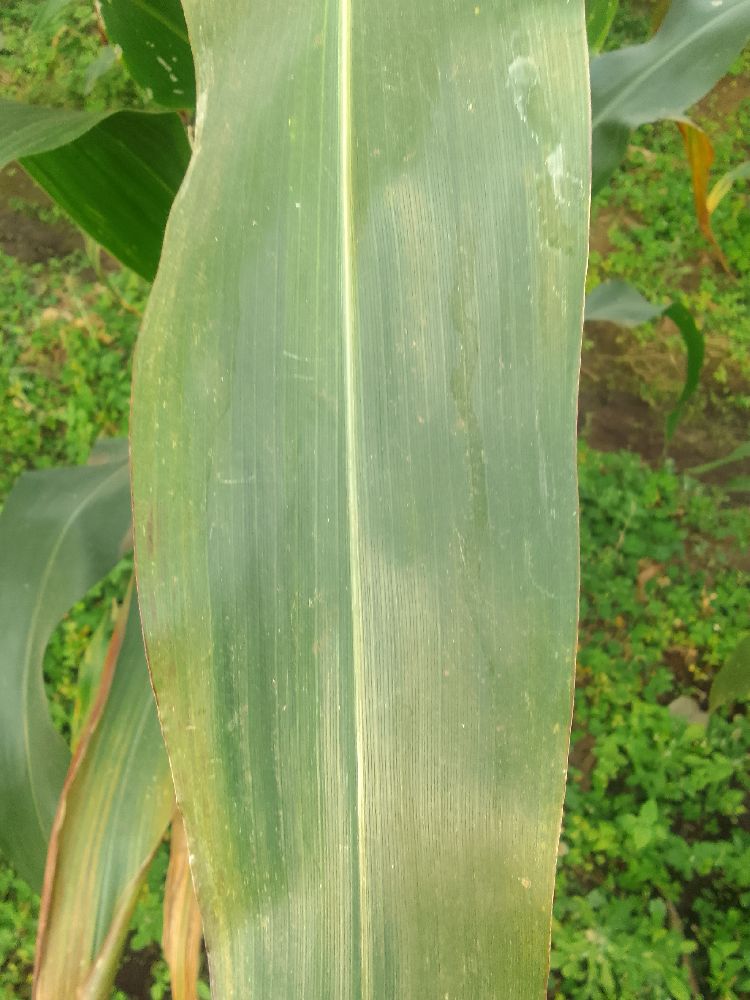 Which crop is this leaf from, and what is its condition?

maize, healthy
